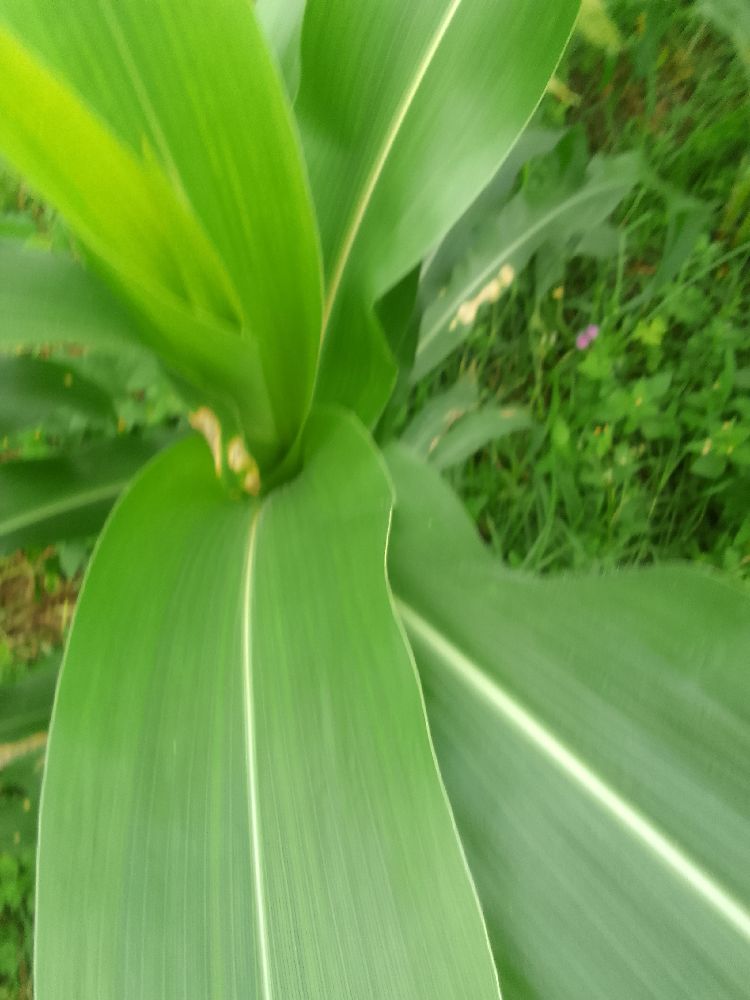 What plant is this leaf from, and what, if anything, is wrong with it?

maize, healthy
